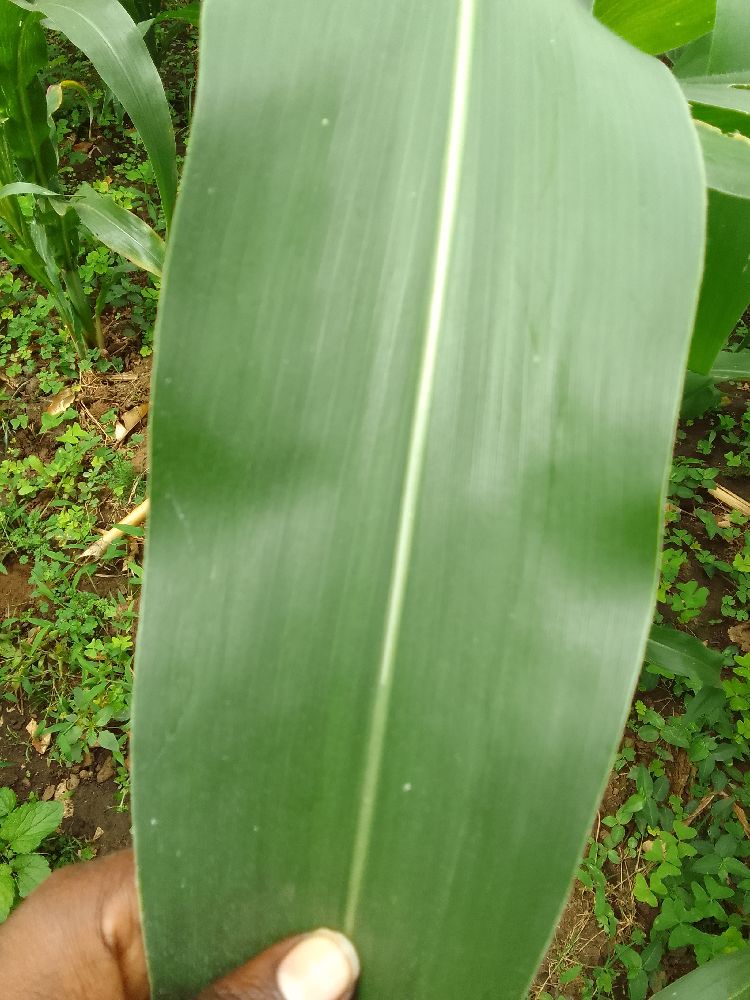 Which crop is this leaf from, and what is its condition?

maize, healthy
